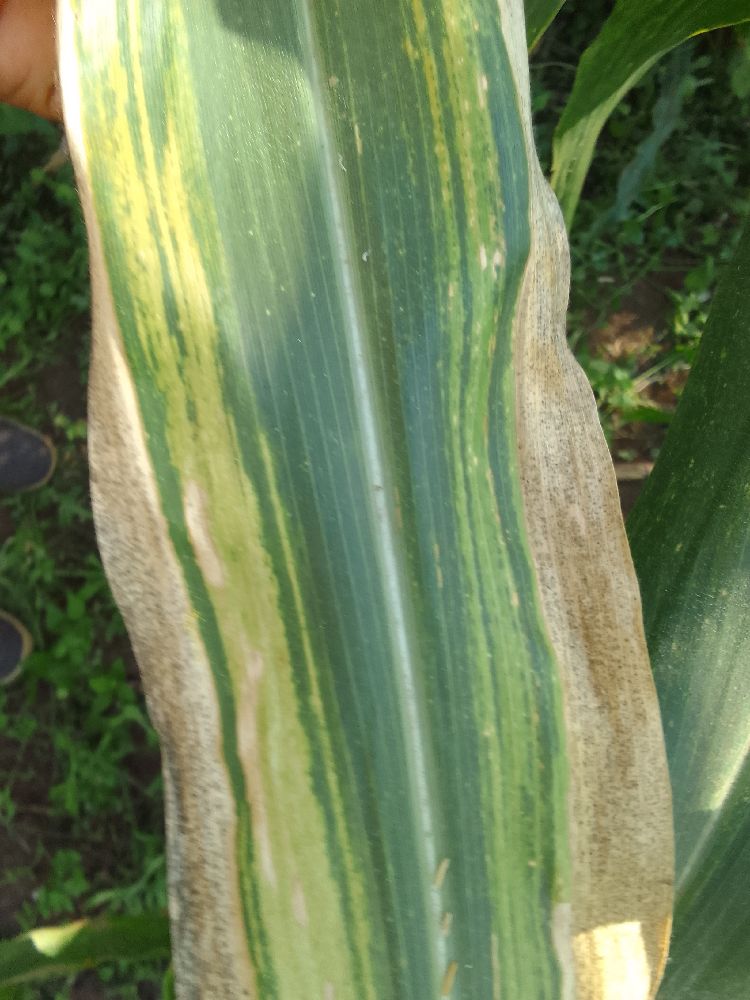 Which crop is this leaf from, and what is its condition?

maize, maize lethal necrosis
